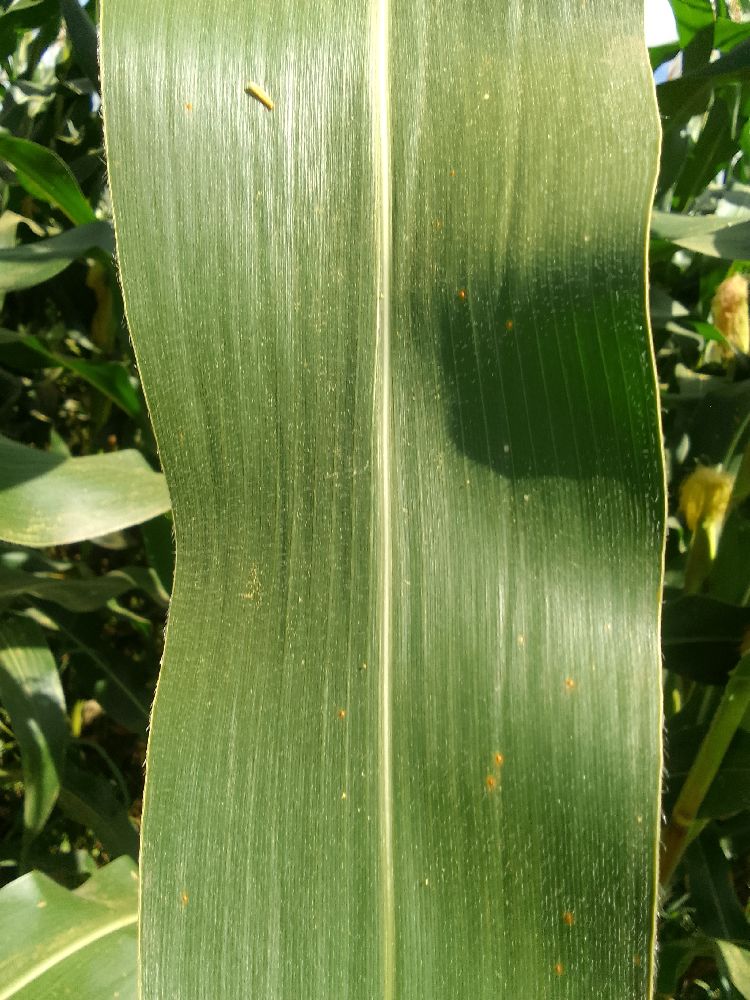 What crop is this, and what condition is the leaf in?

maize, healthy
